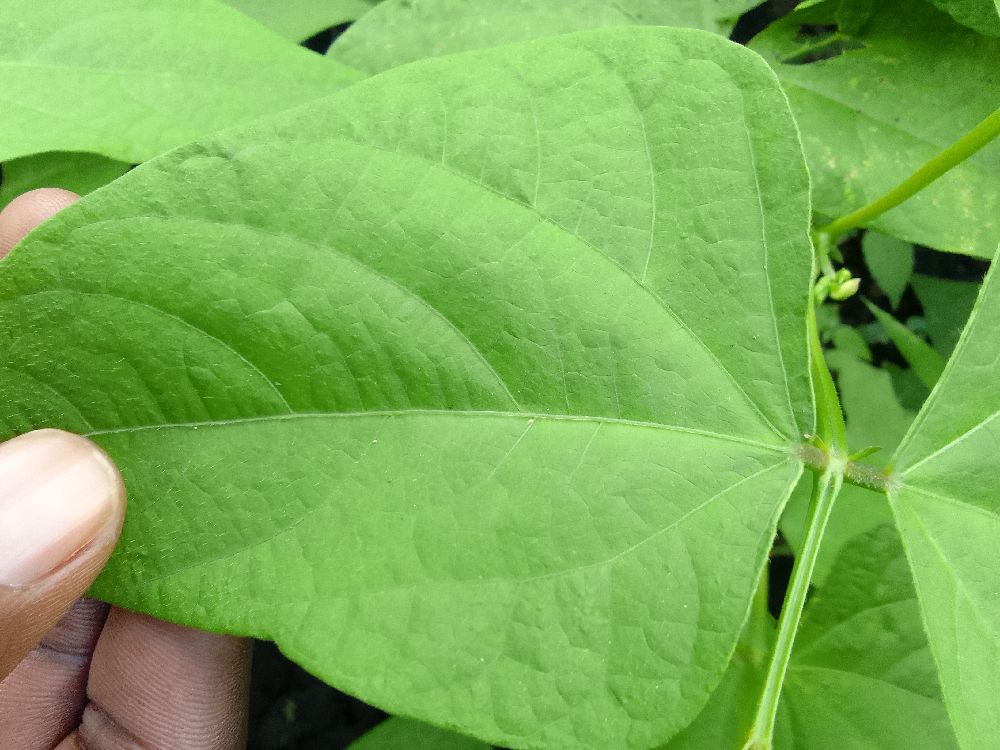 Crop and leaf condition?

common bean, healthy
